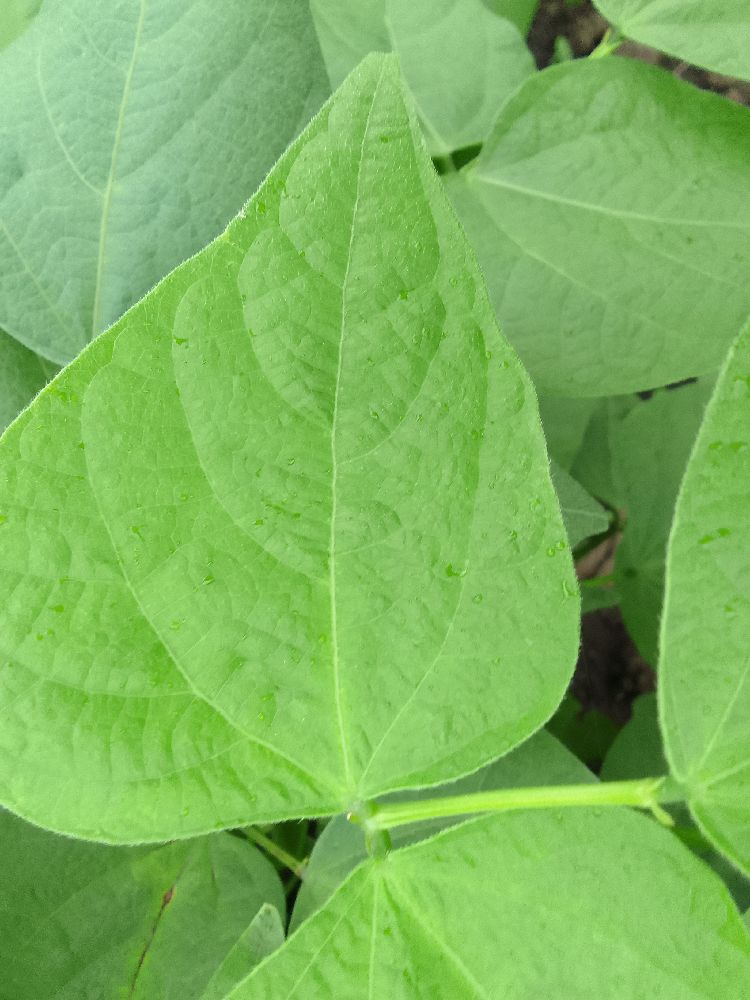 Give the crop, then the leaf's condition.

common bean, healthy
